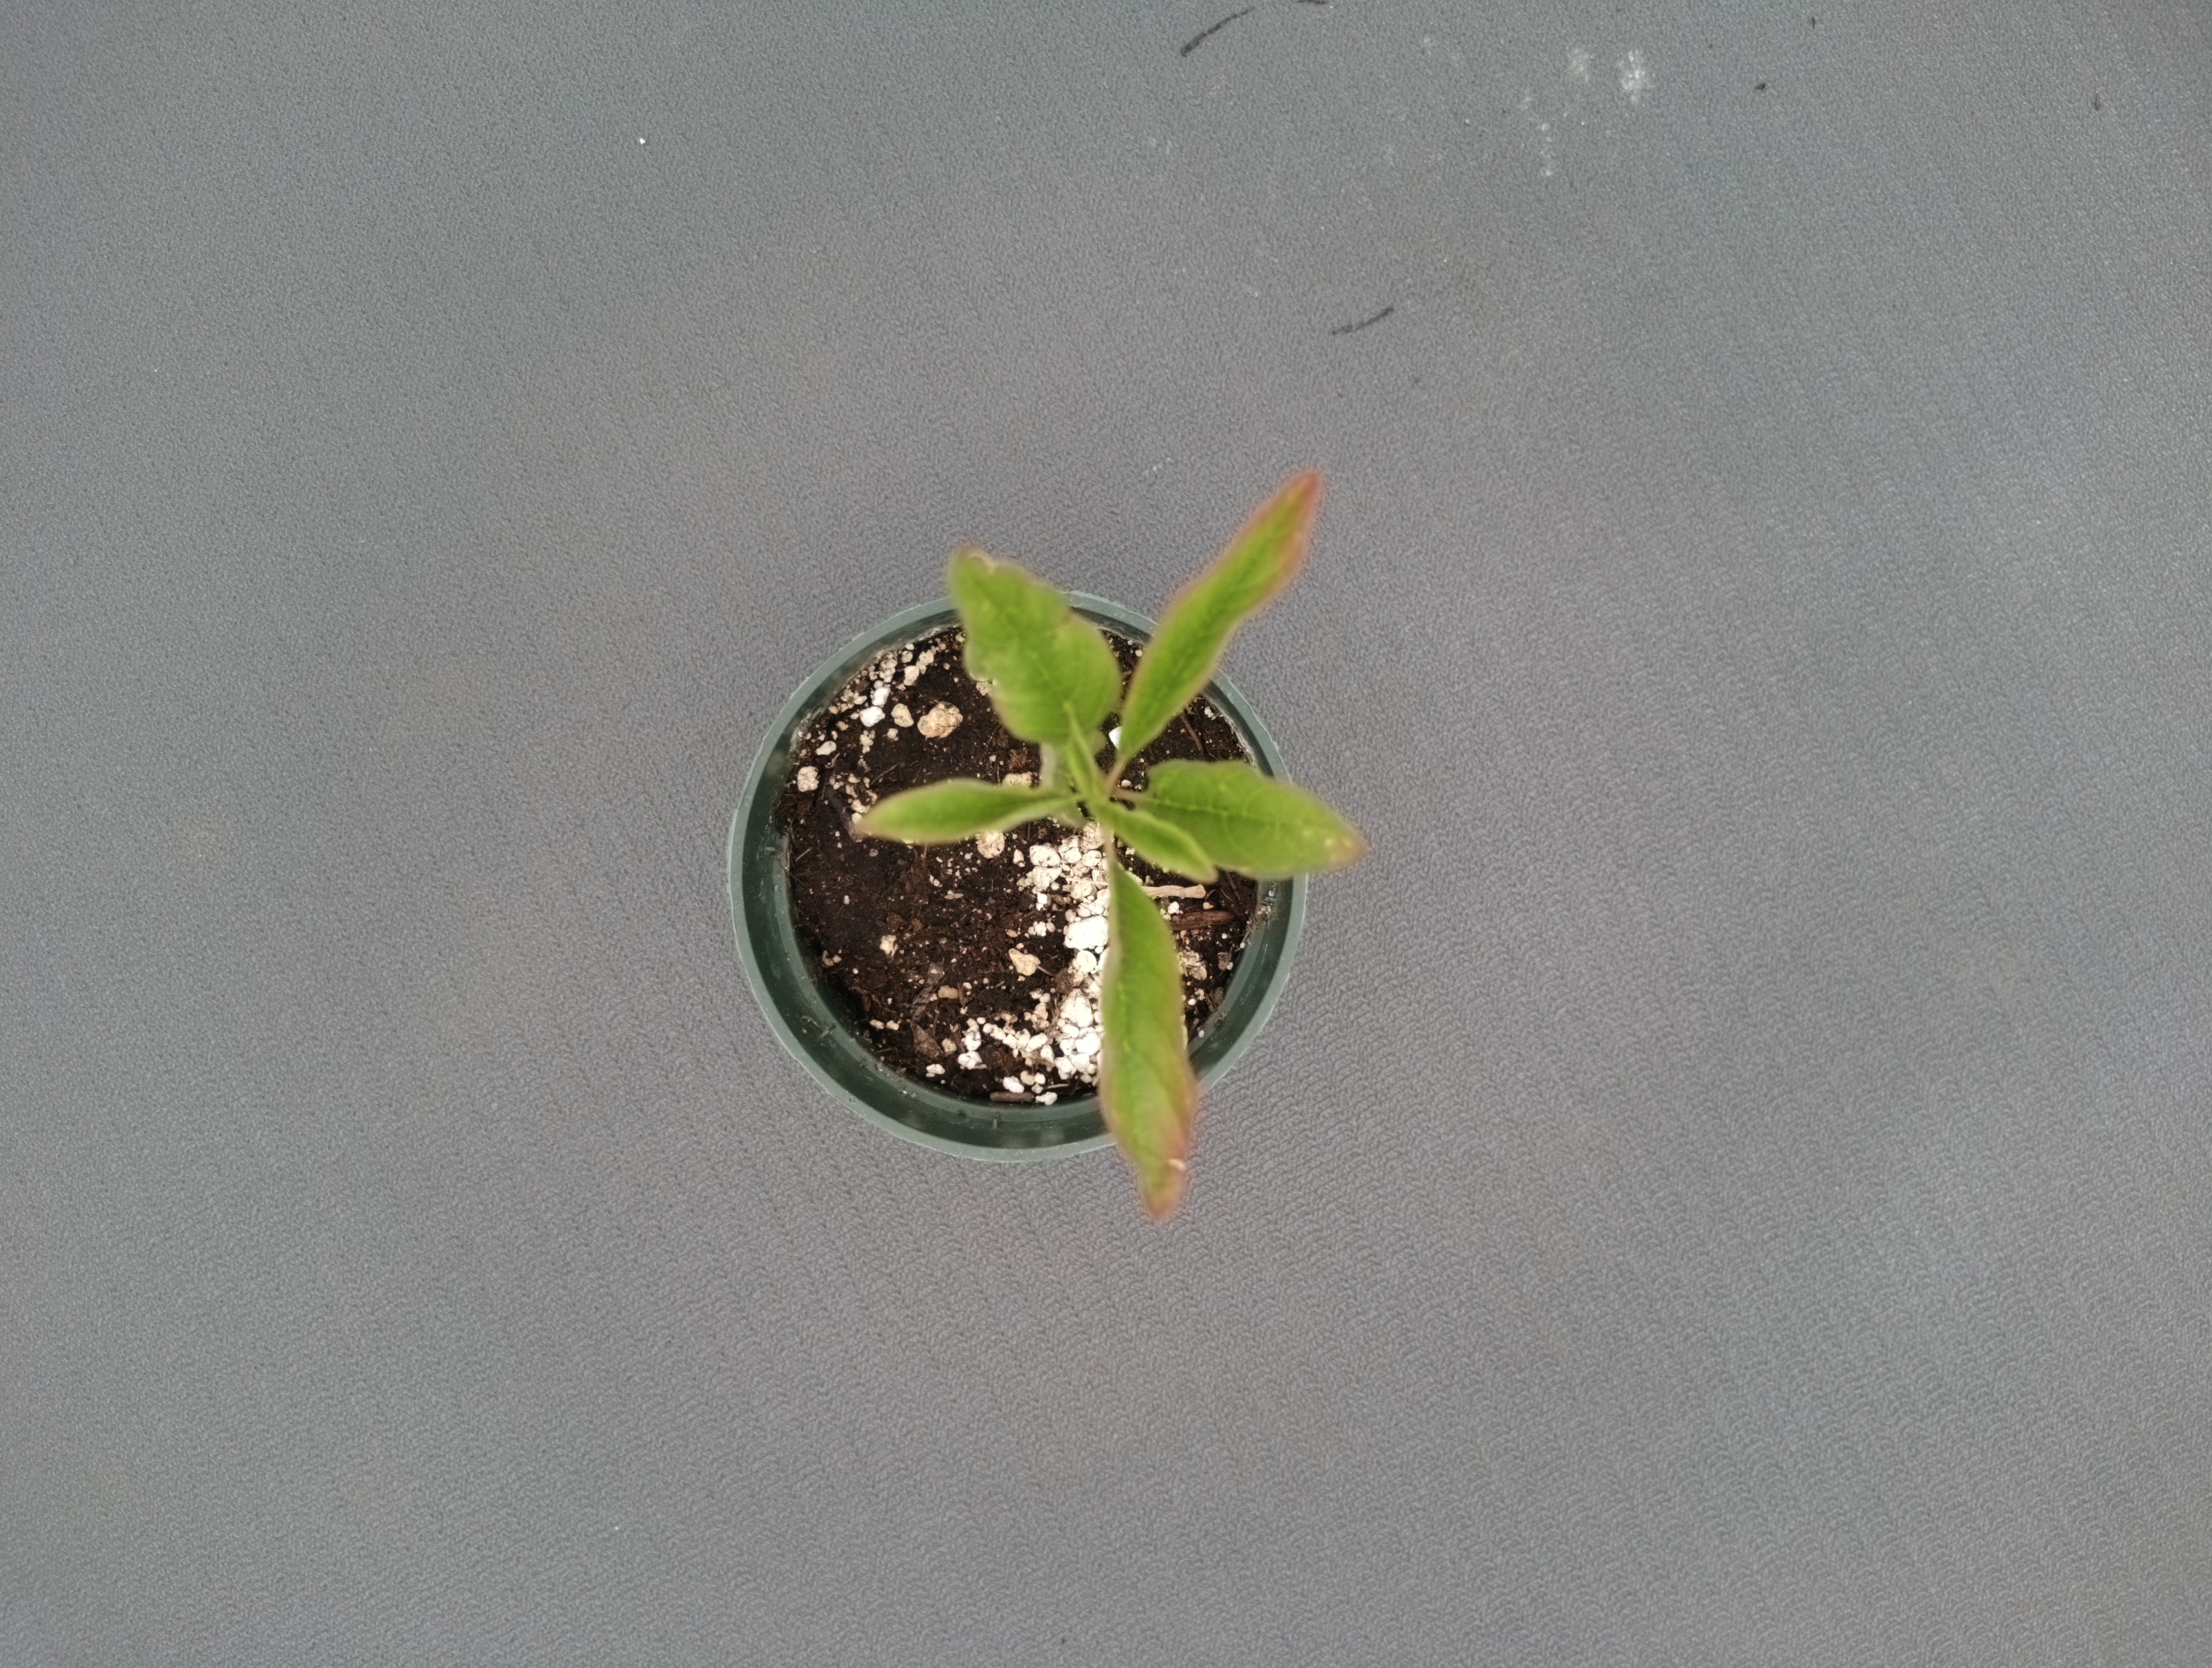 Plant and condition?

waterhemp, healthy untreated
